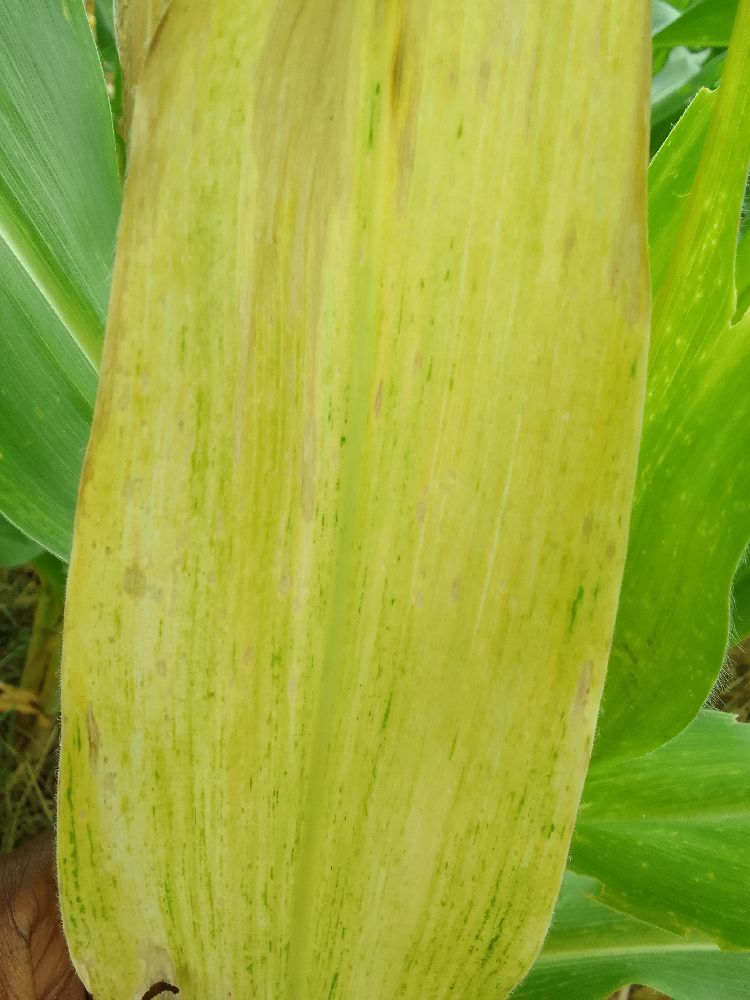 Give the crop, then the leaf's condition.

maize, maize lethal necrosis
